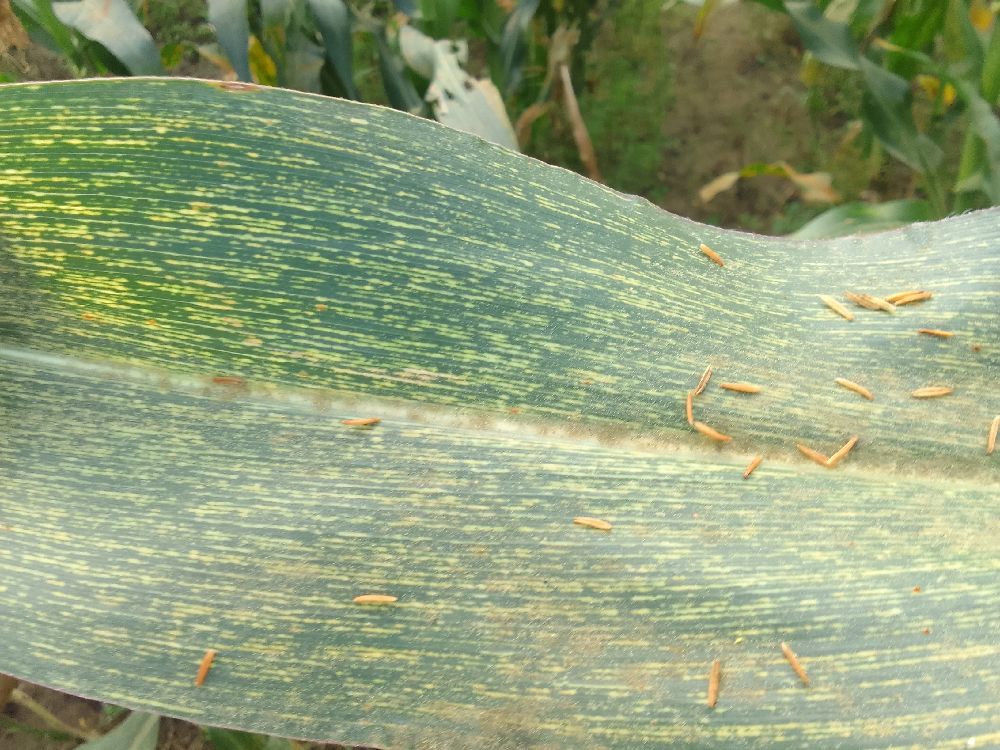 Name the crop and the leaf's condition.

maize, maize streak virus
